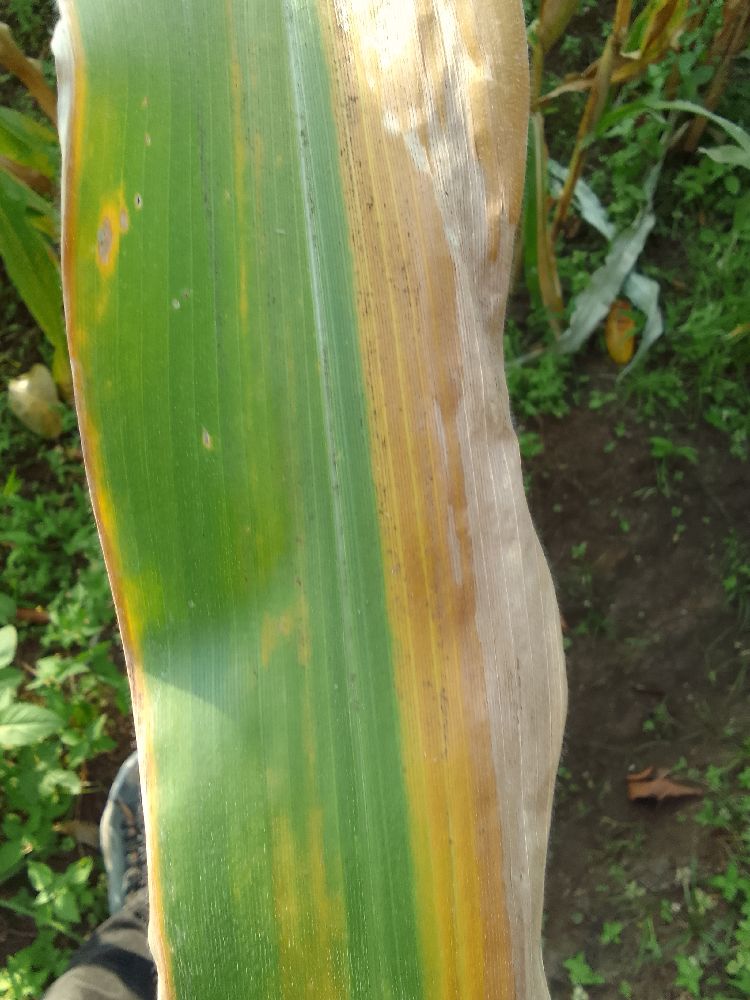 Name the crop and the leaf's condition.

maize, maize lethal necrosis
